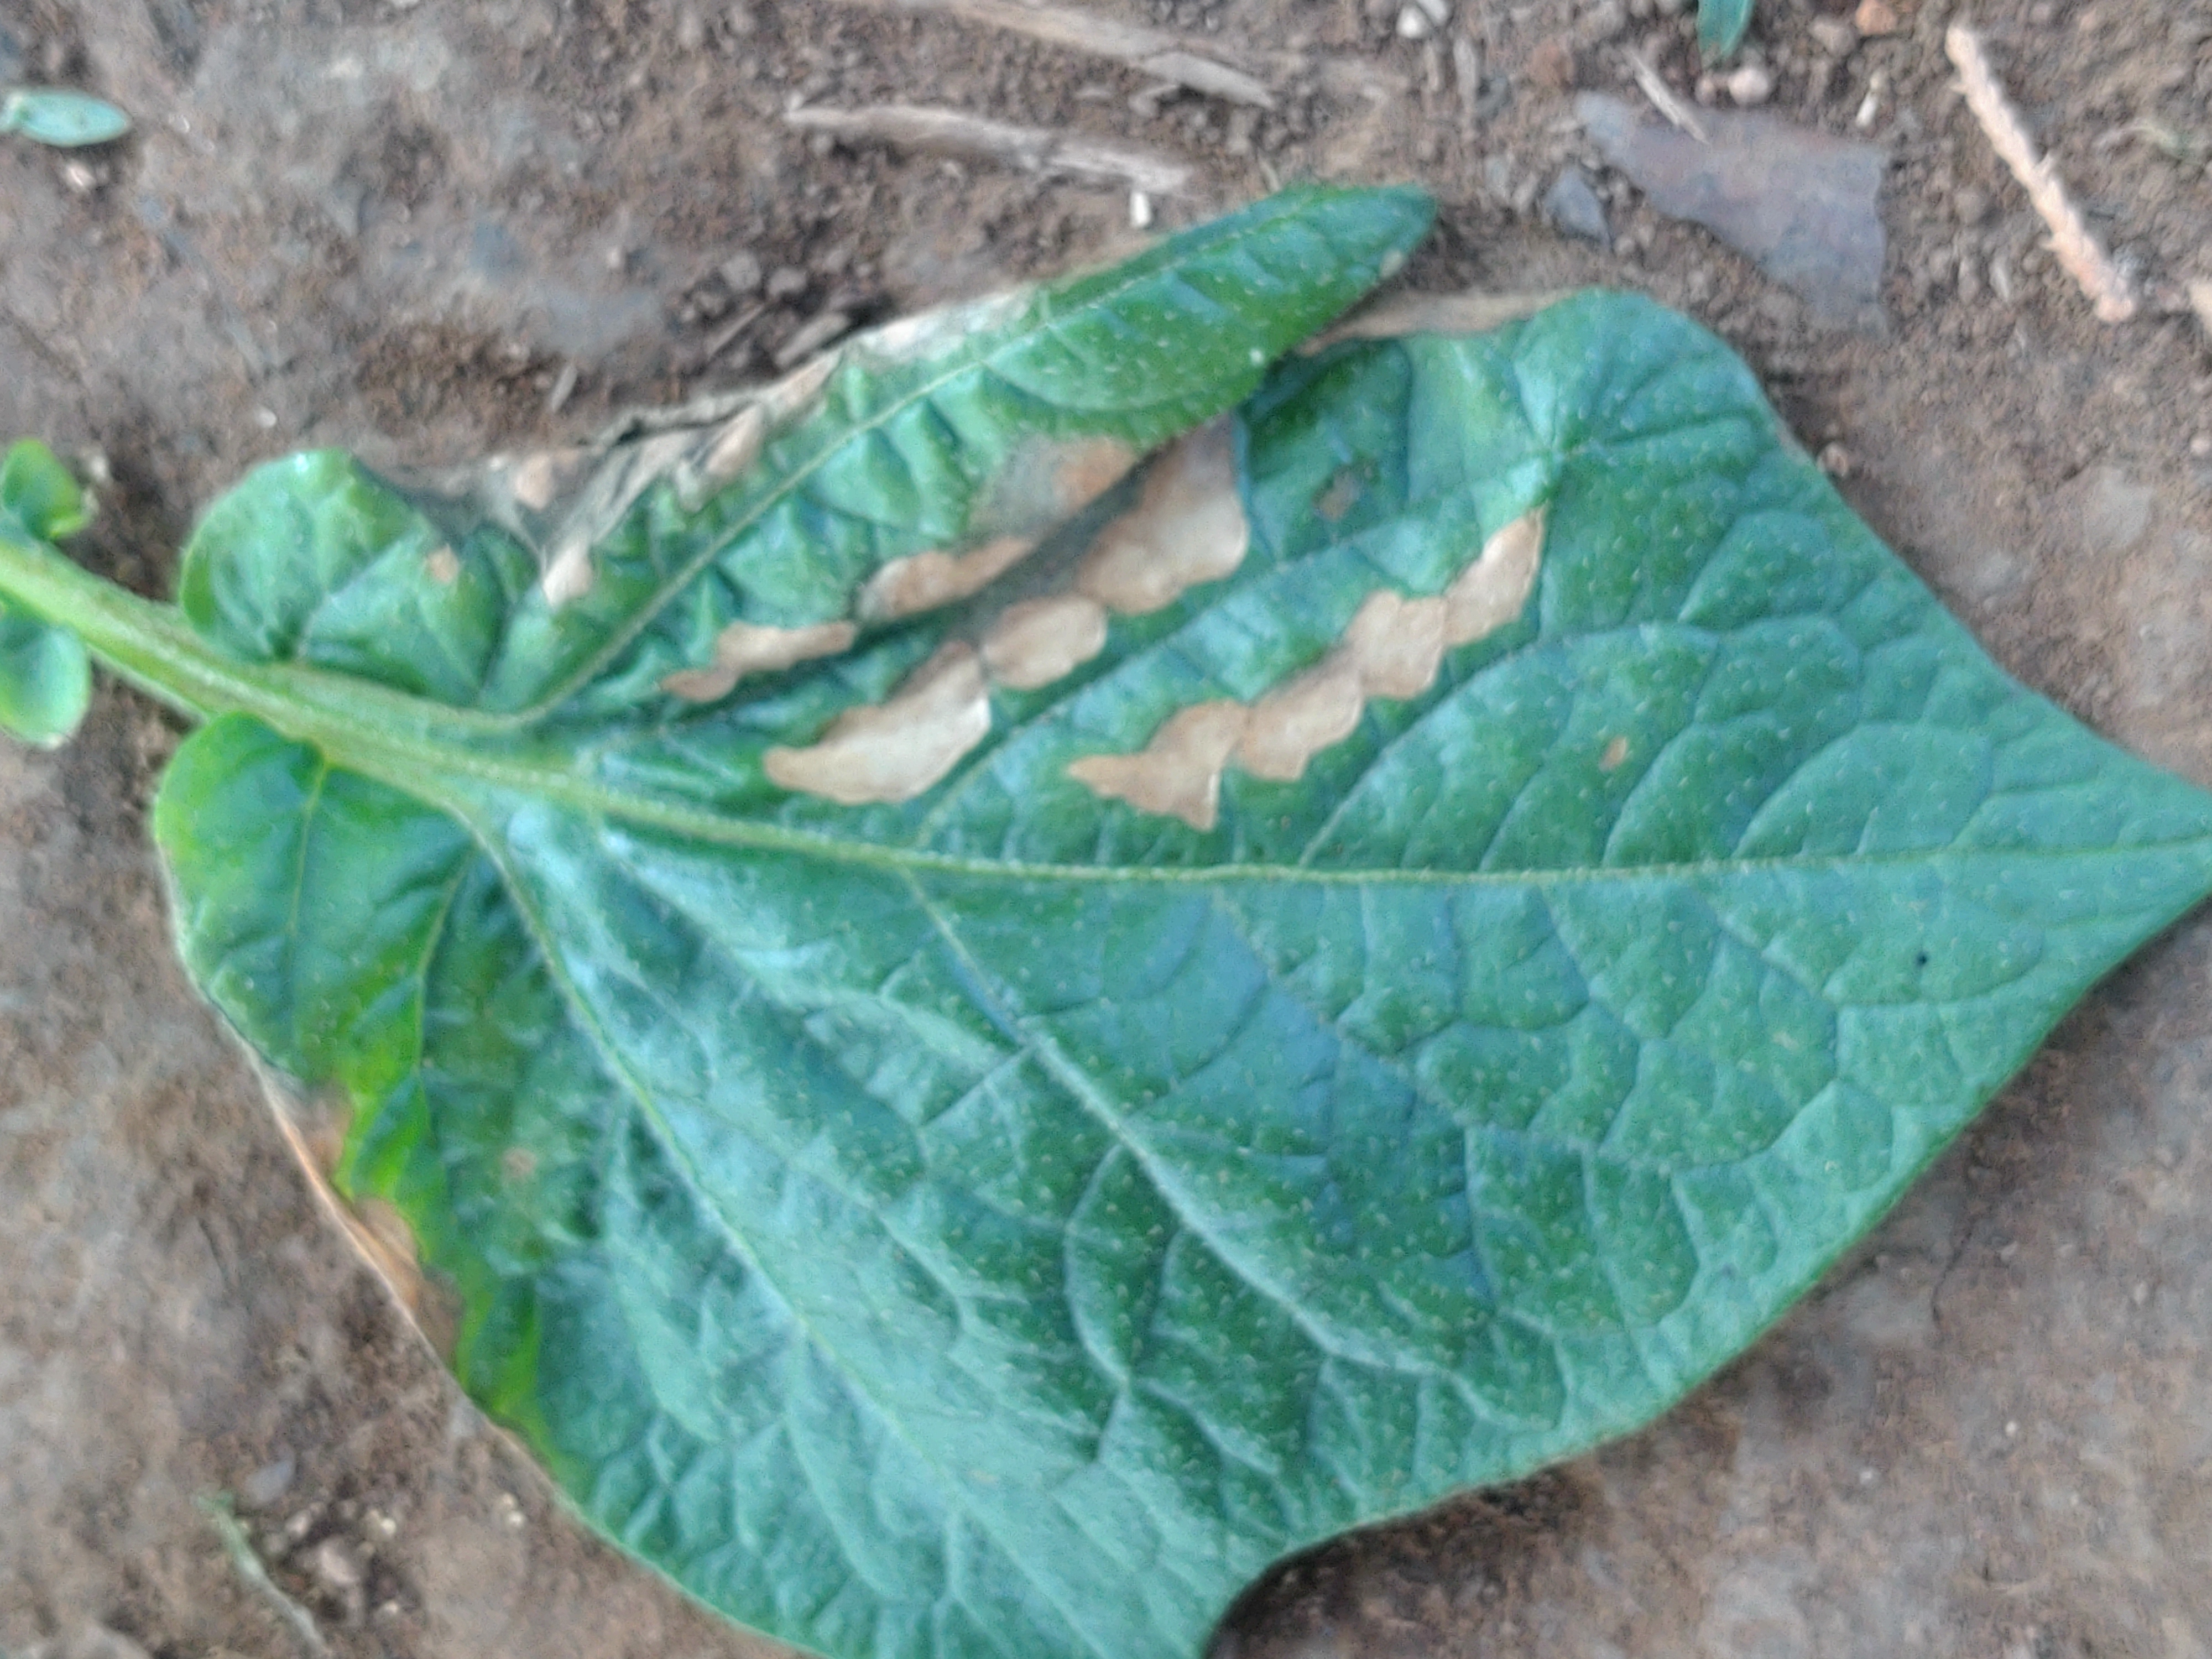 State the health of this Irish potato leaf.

early blight
